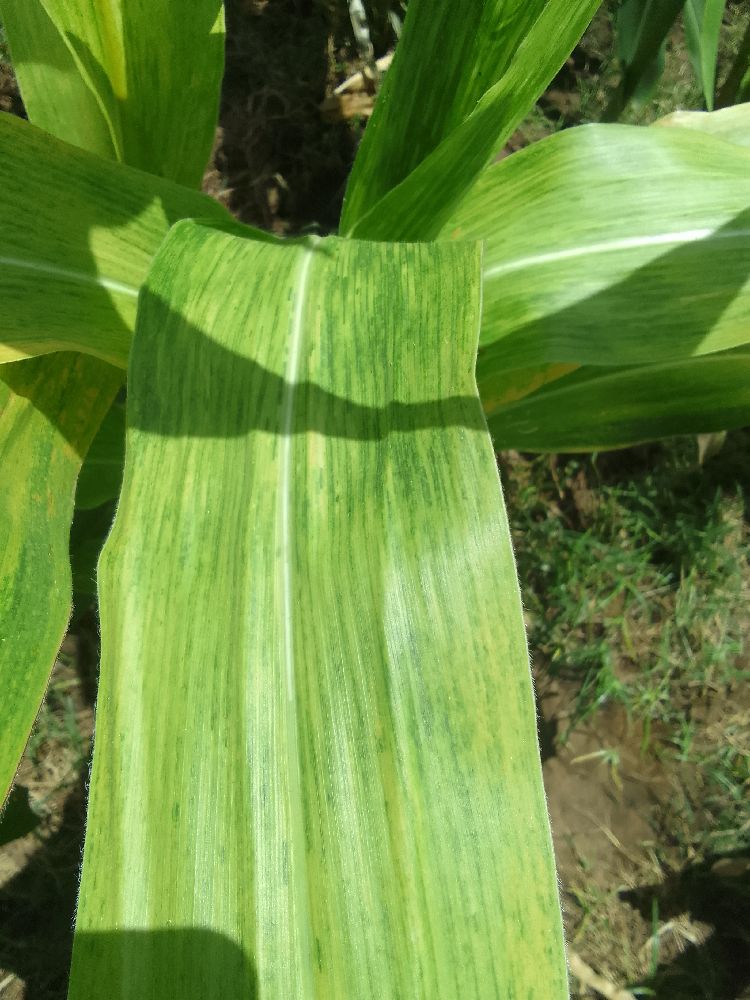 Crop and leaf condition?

maize, maize lethal necrosis
